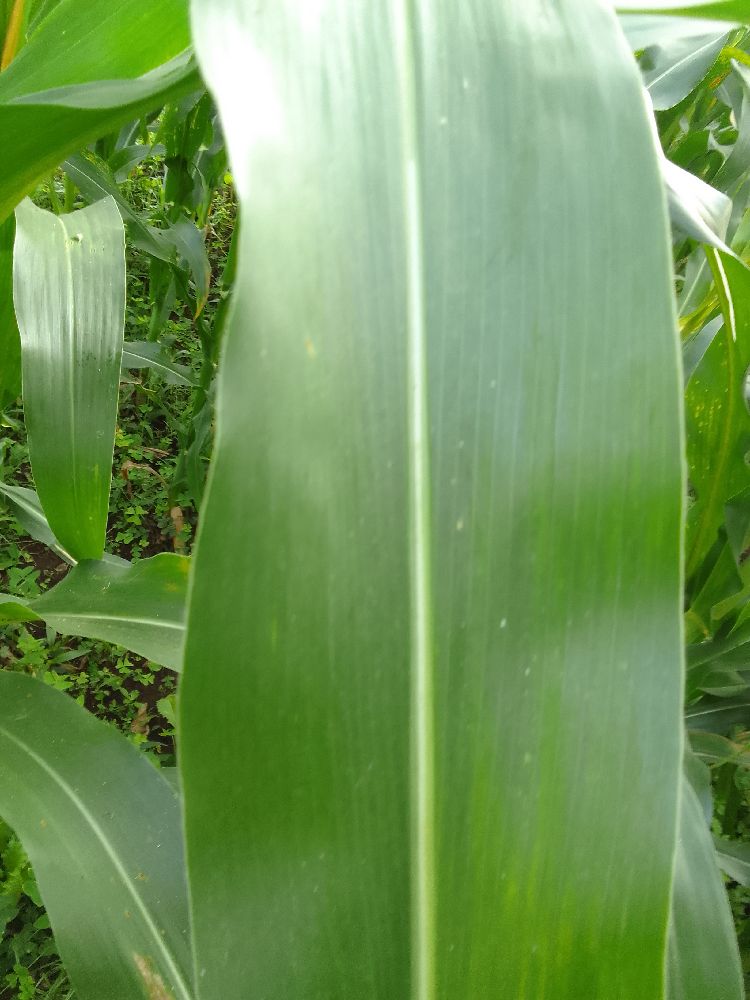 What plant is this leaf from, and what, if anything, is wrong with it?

maize, healthy
